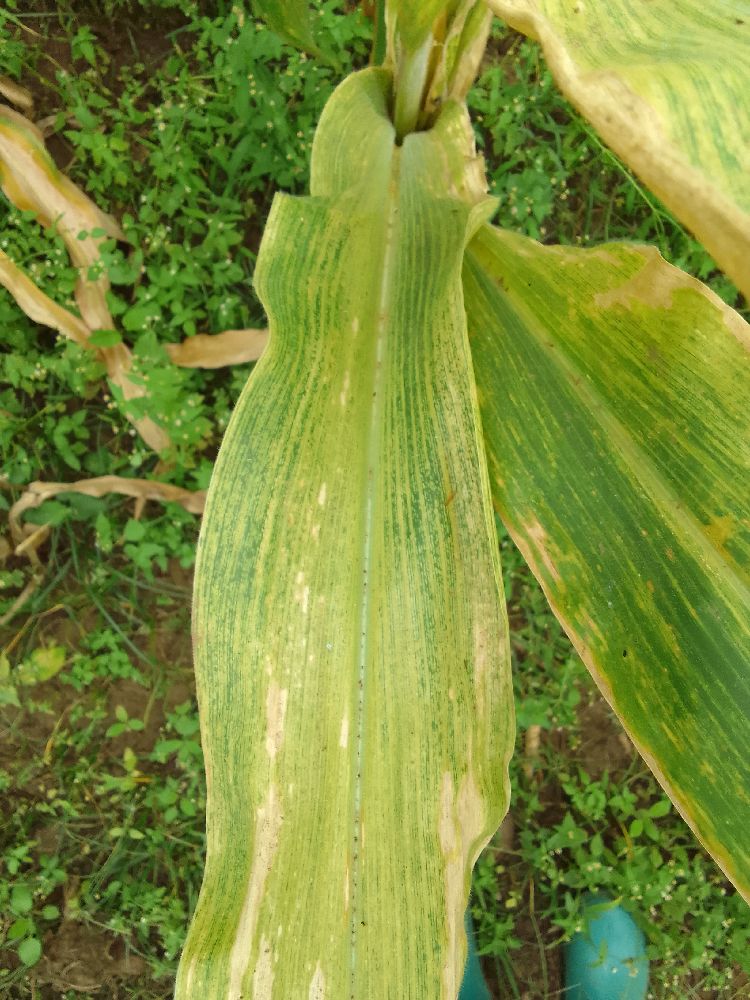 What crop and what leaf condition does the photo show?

maize, maize lethal necrosis
